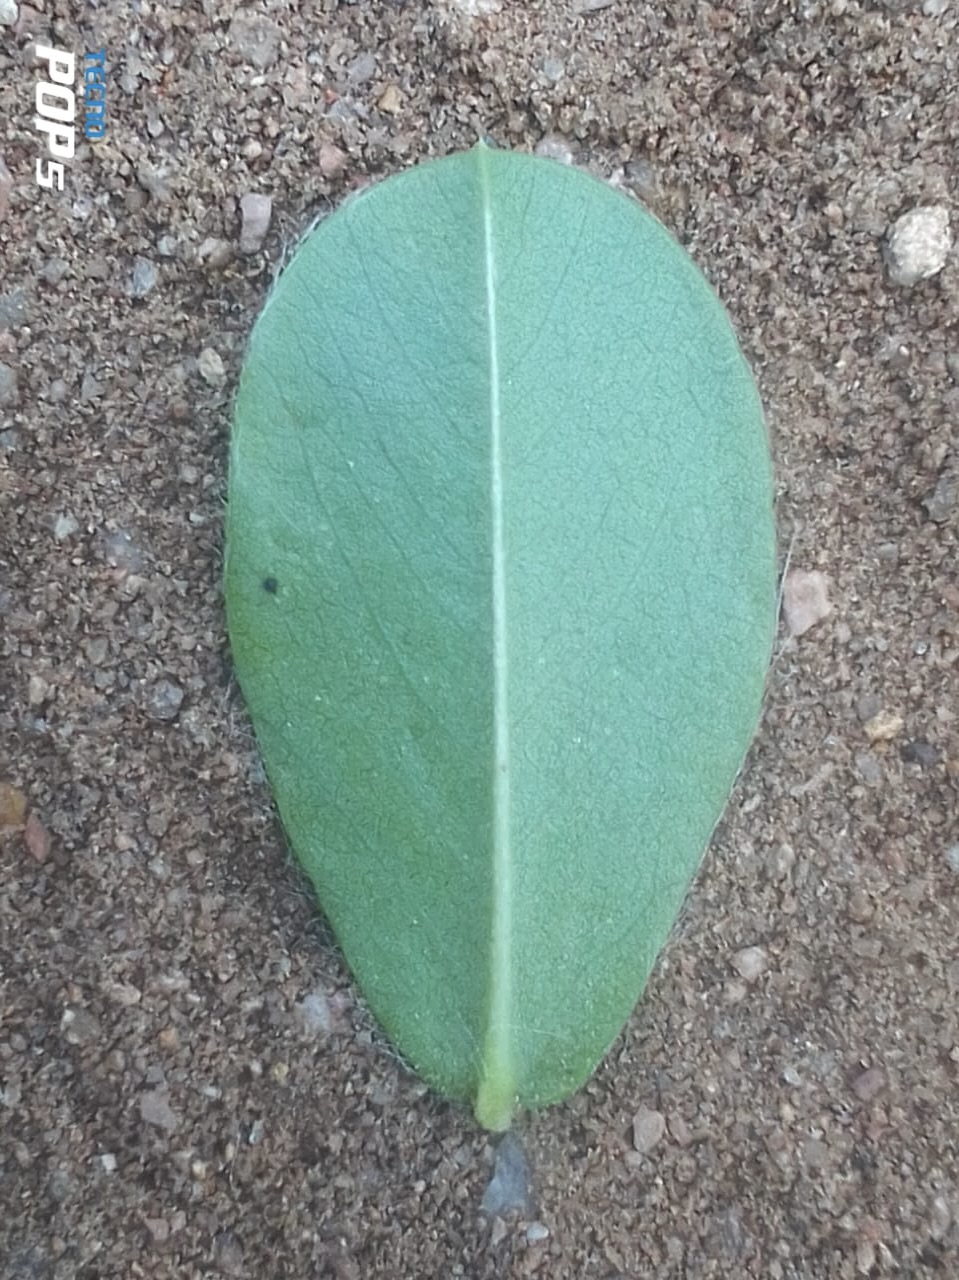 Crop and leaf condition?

peanut, healthy leaves
